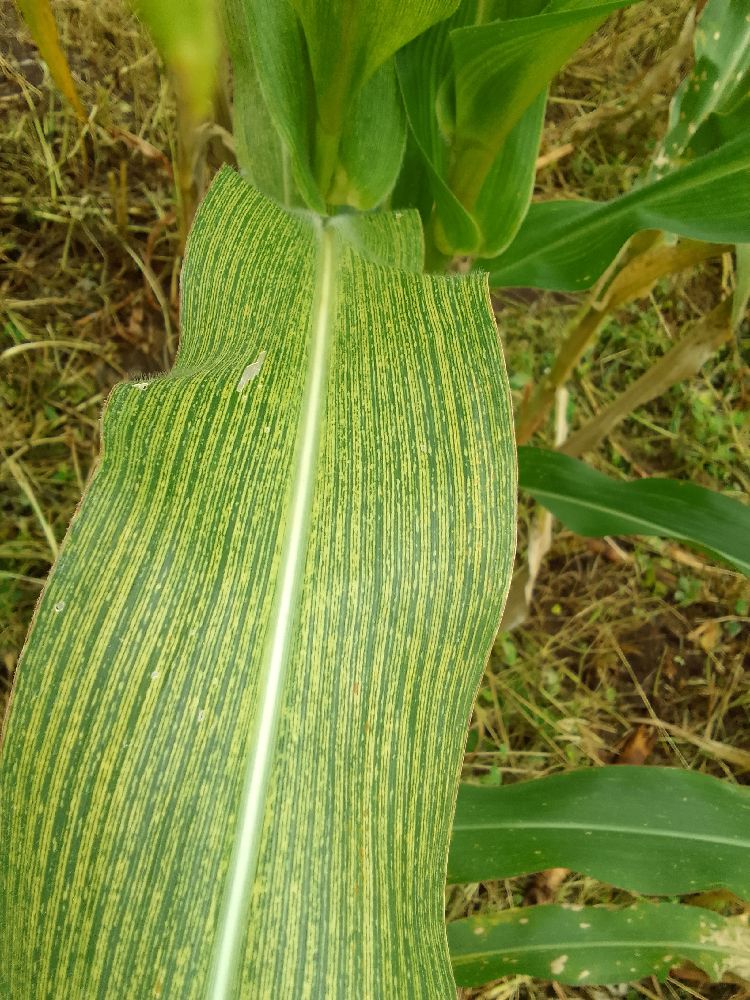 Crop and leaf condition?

maize, maize streak virus
